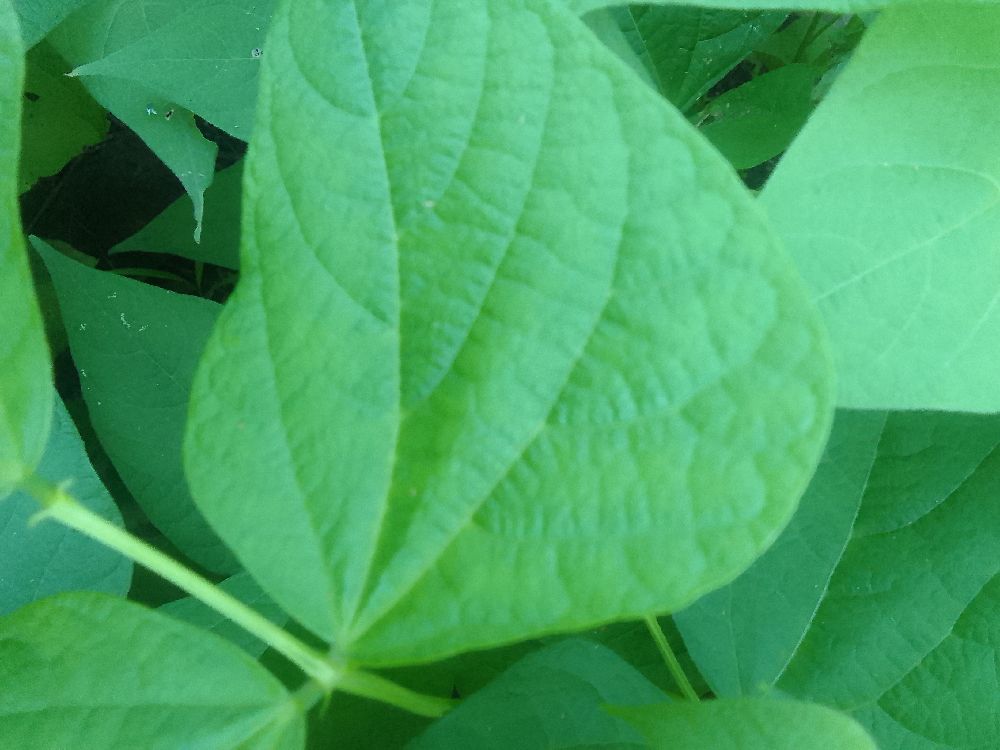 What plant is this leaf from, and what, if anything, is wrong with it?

common bean, healthy
